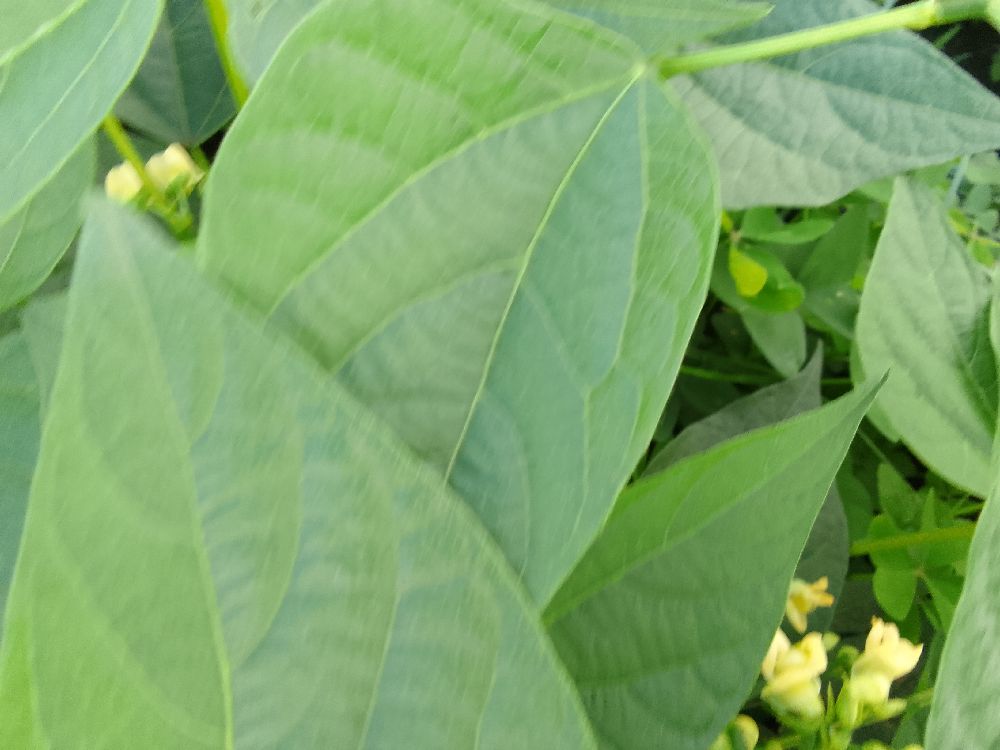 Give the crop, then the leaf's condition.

common bean, healthy
